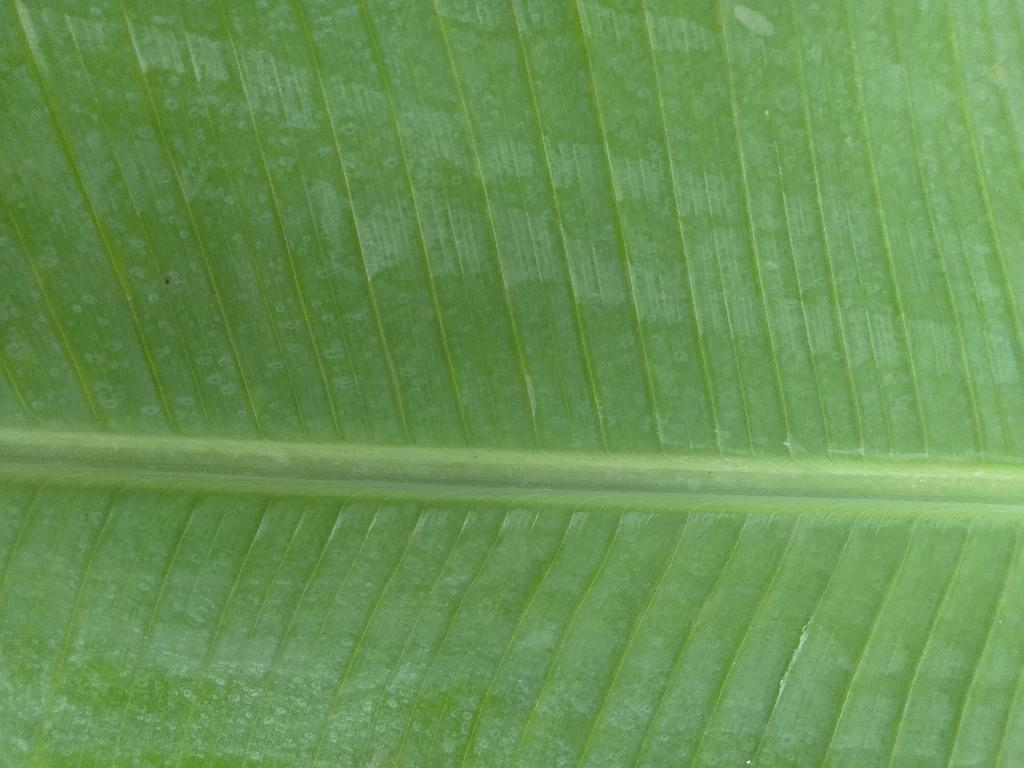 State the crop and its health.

banana, healthy
